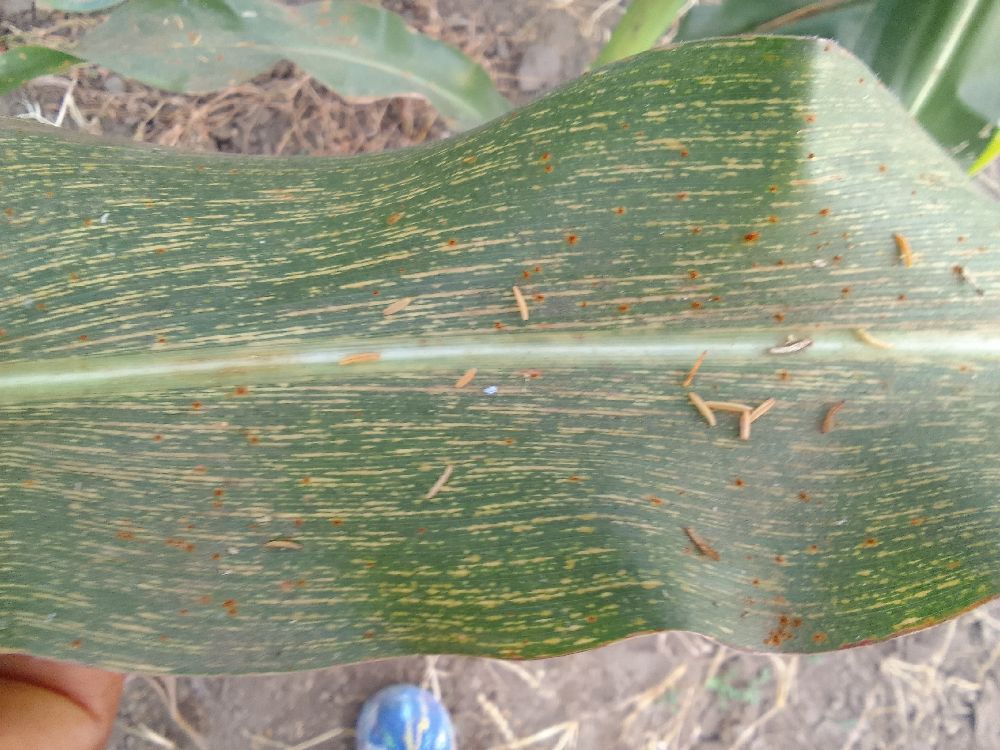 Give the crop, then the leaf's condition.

maize, maize streak virus
